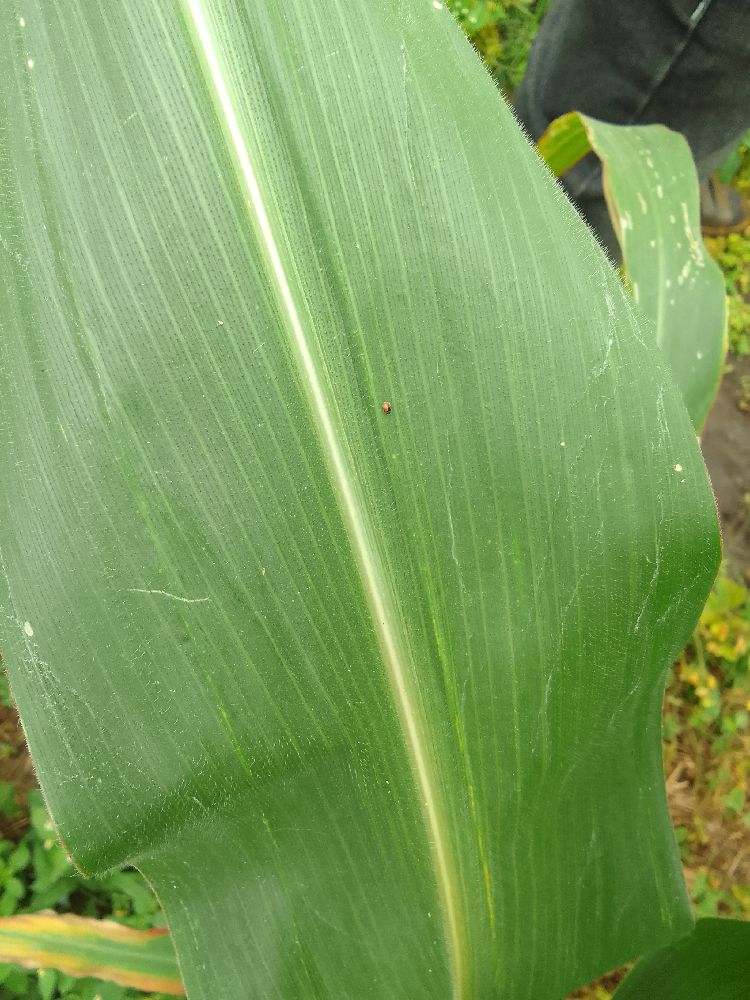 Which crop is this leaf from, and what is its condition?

maize, healthy
